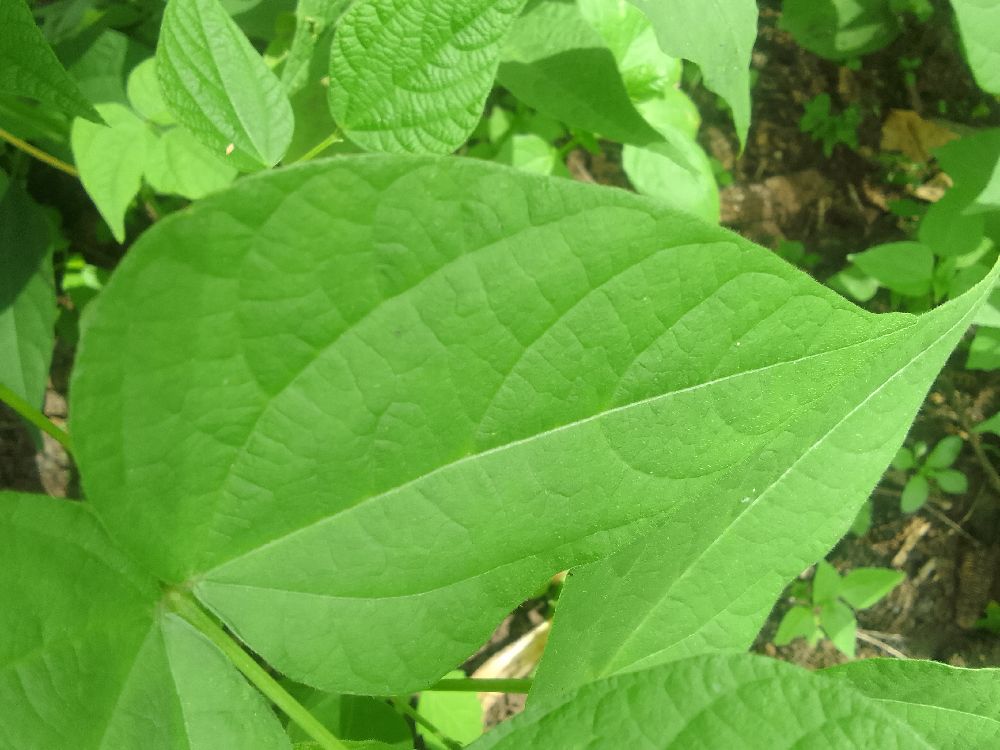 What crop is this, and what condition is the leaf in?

common bean, healthy
